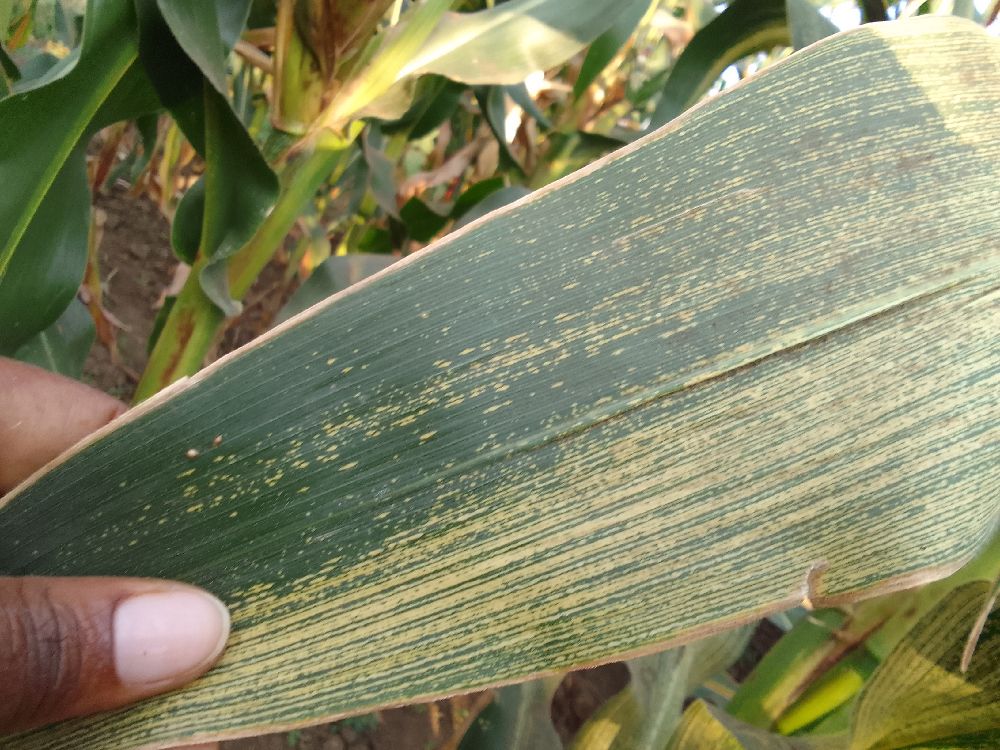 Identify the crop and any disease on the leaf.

maize, maize streak virus
